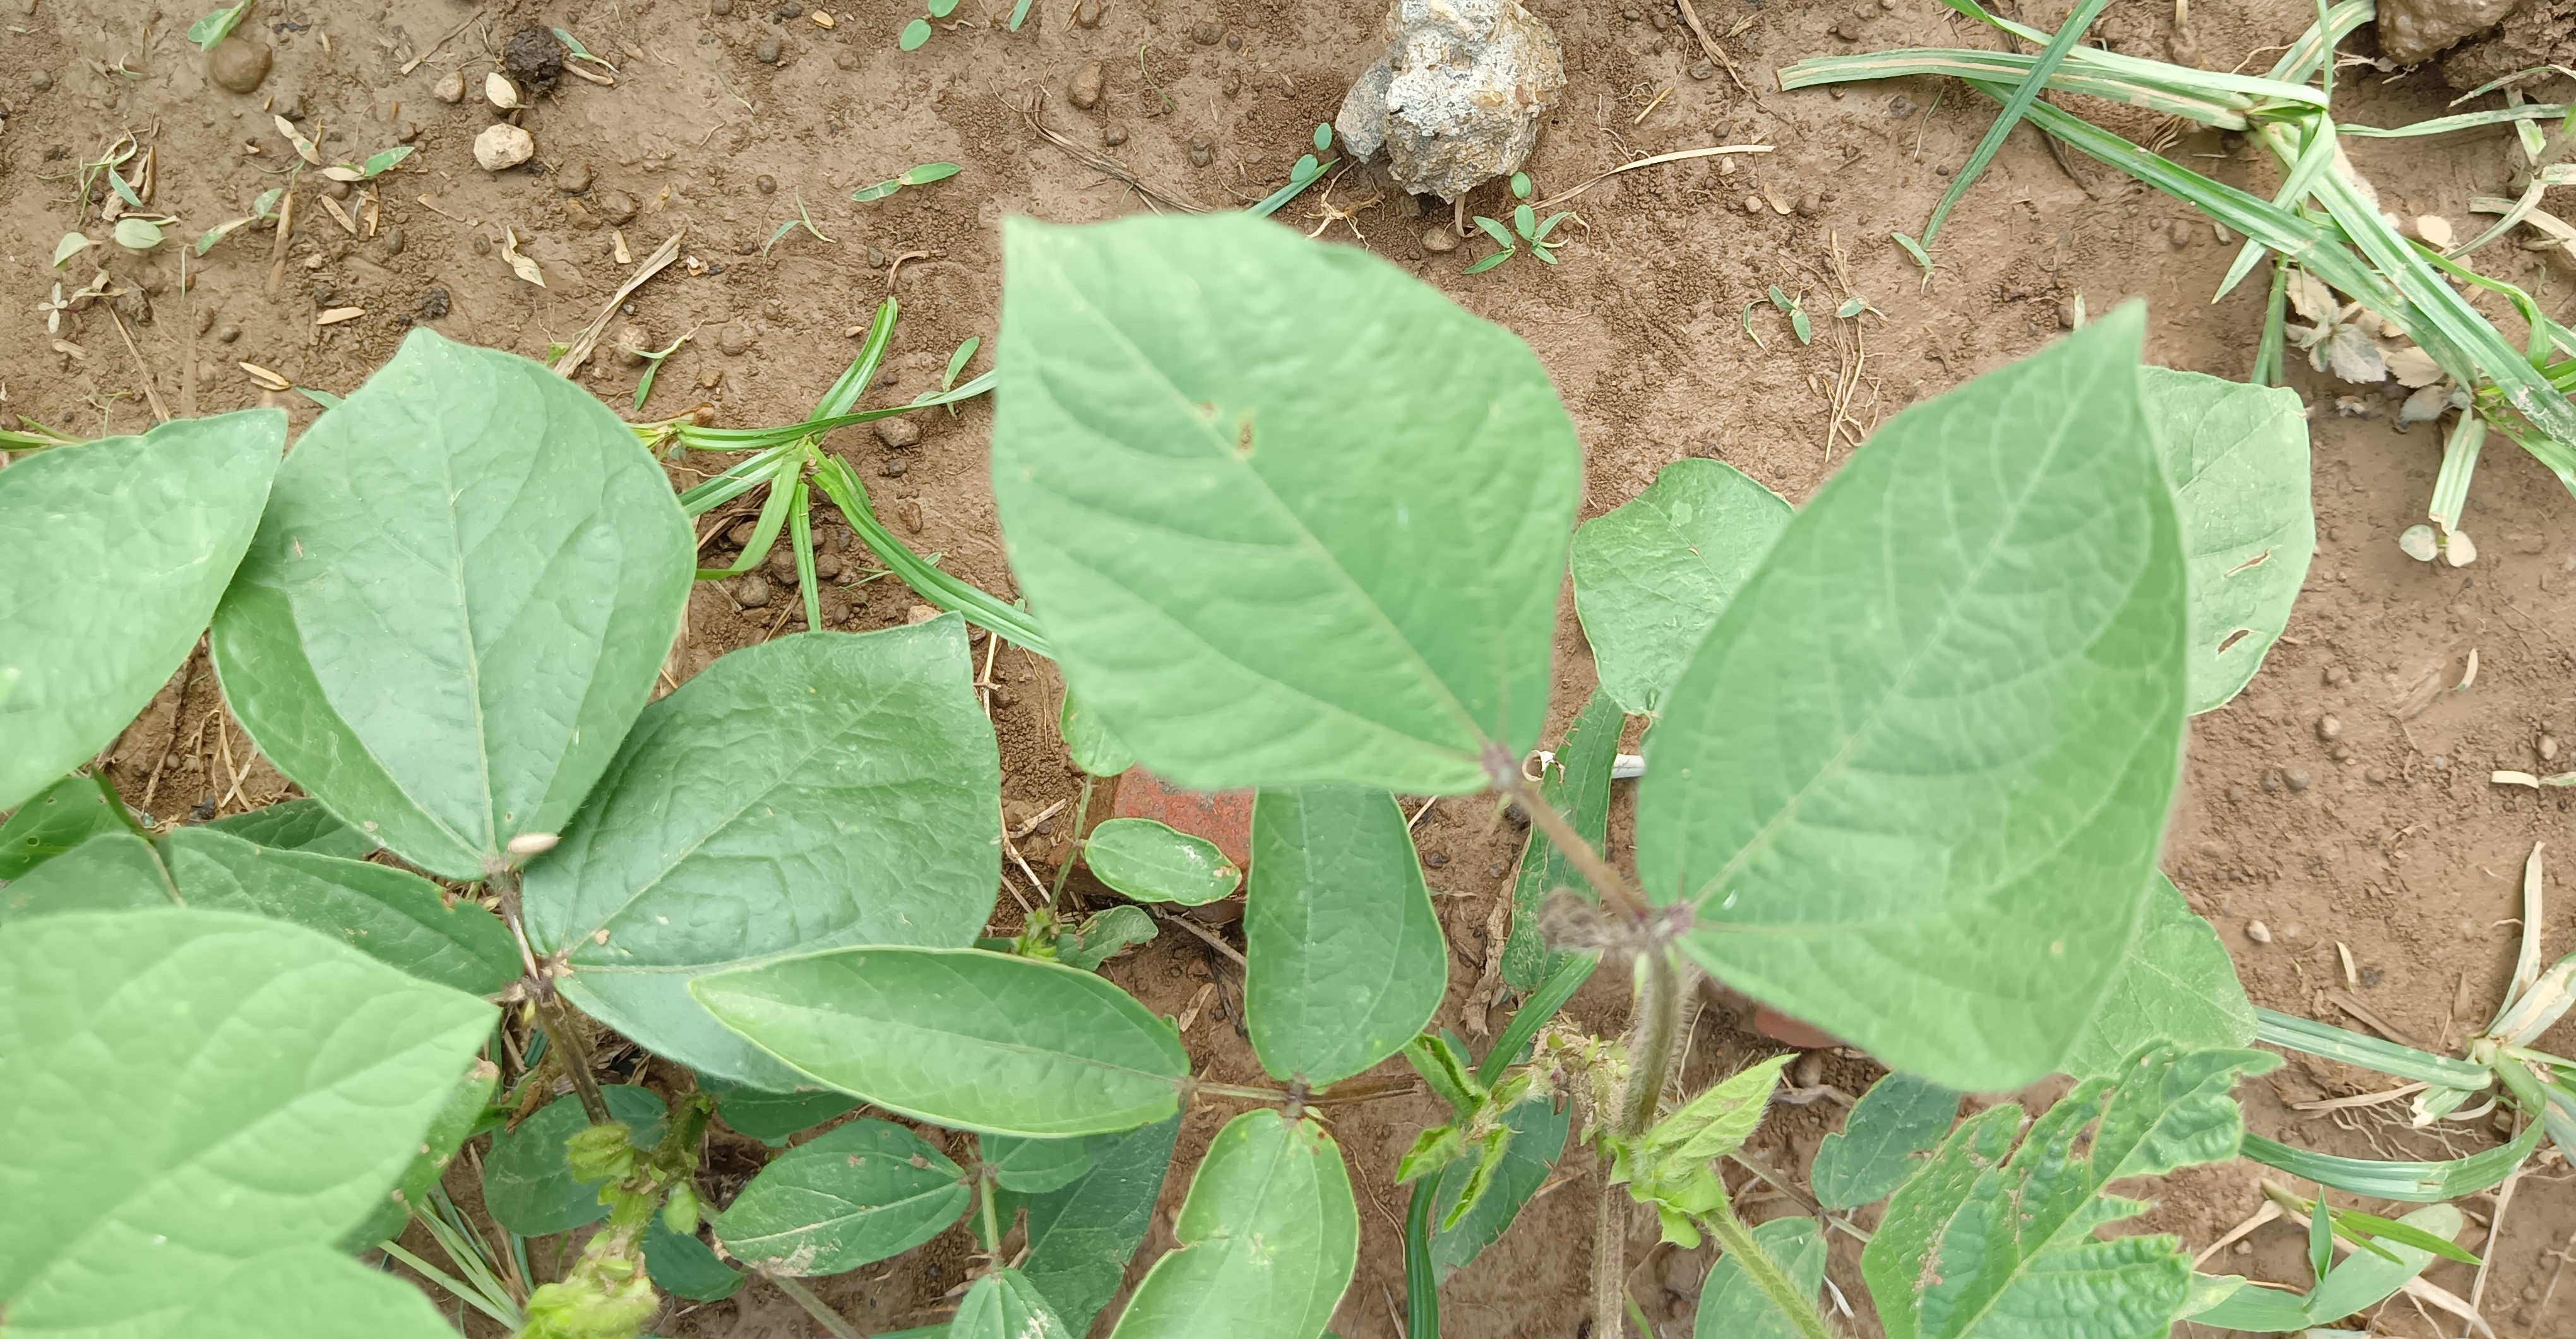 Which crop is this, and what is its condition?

mungbean, healthy
